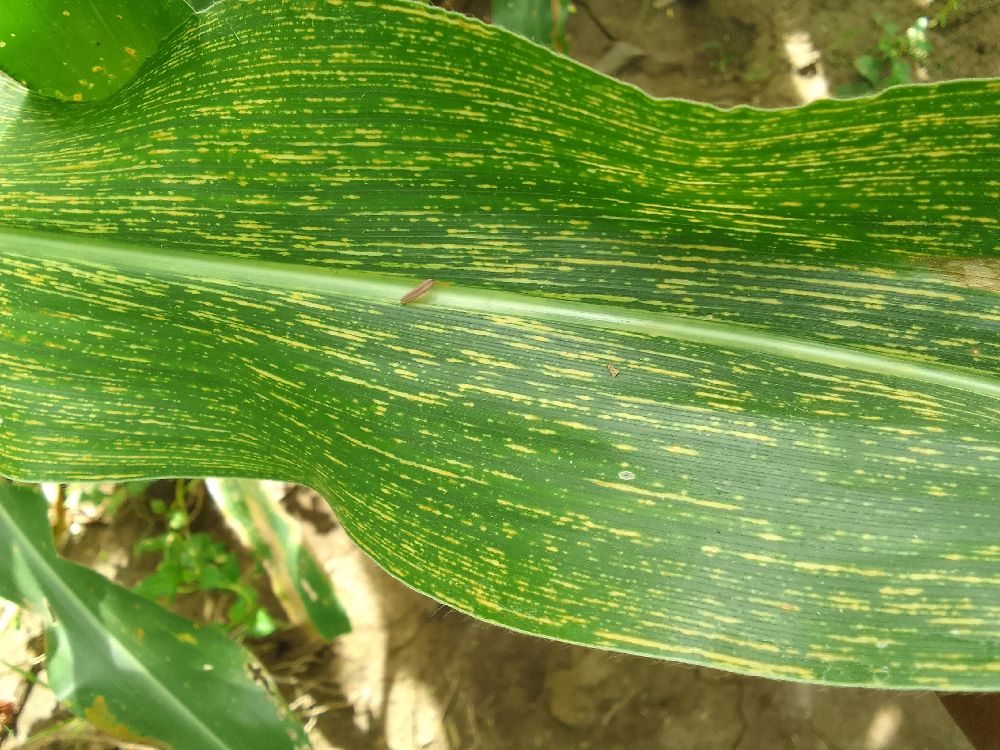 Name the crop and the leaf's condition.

maize, maize streak virus
